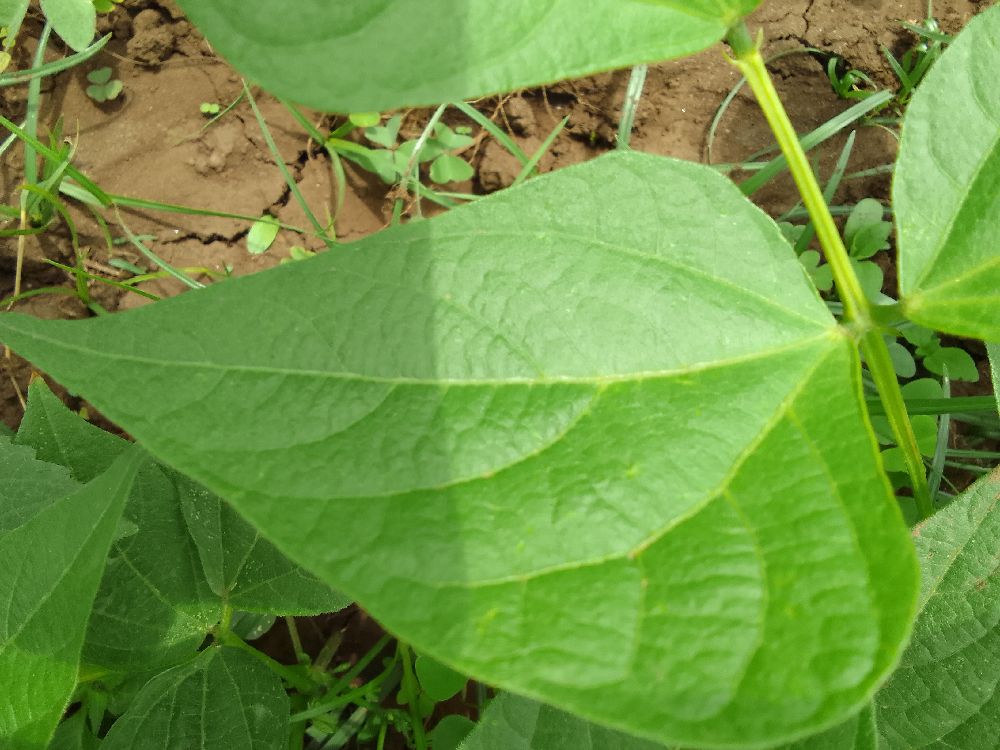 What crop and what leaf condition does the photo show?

common bean, healthy
